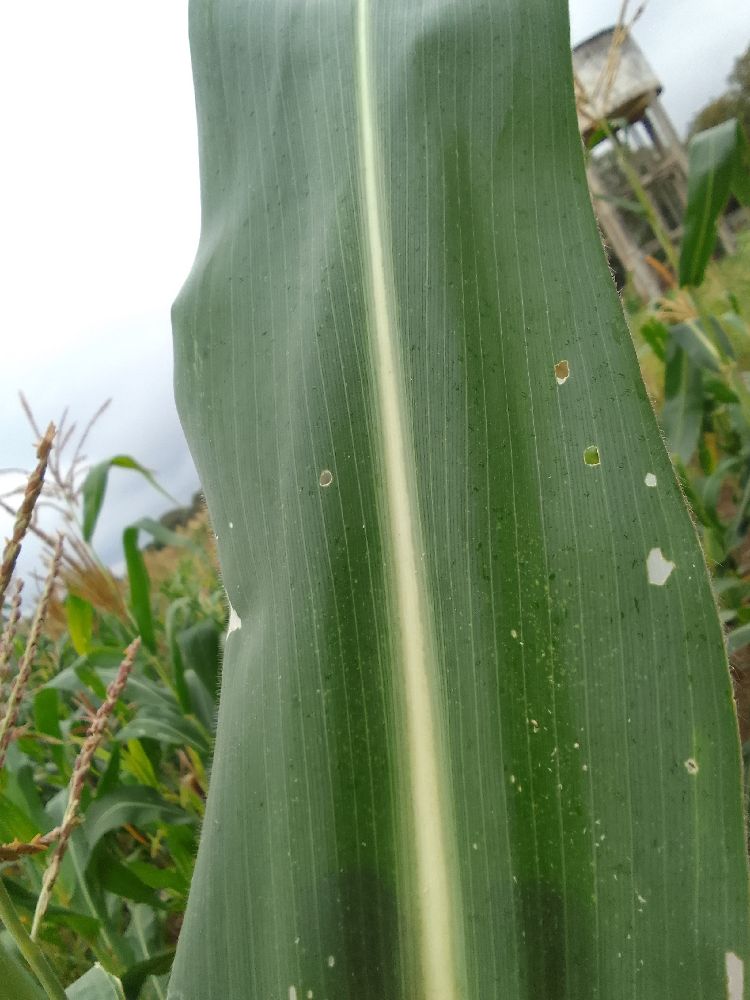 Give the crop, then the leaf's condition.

maize, healthy
